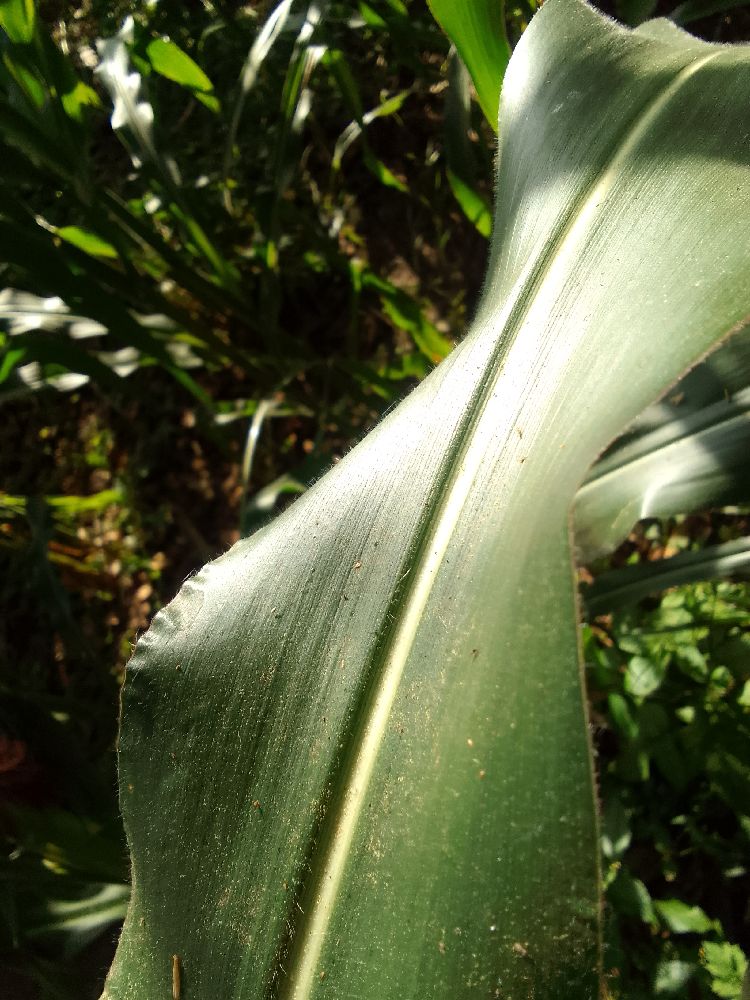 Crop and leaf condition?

maize, healthy
